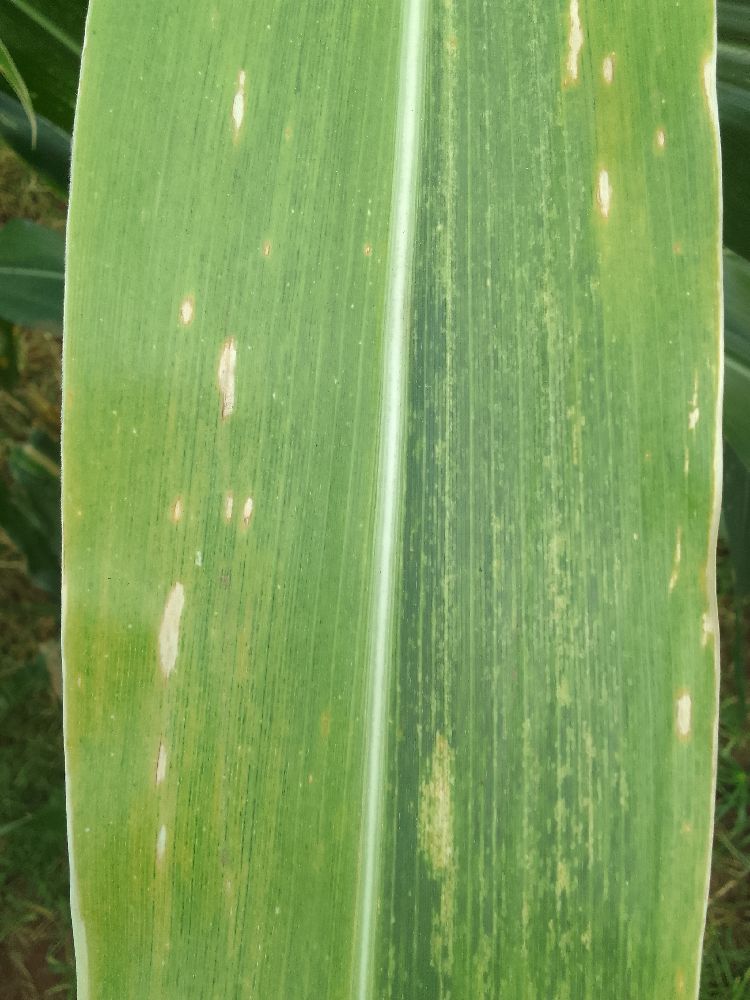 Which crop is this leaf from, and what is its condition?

maize, maize lethal necrosis
